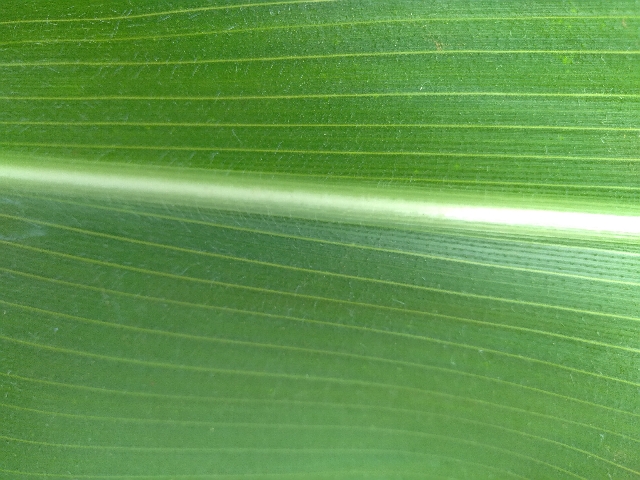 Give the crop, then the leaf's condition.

maize, healthy
